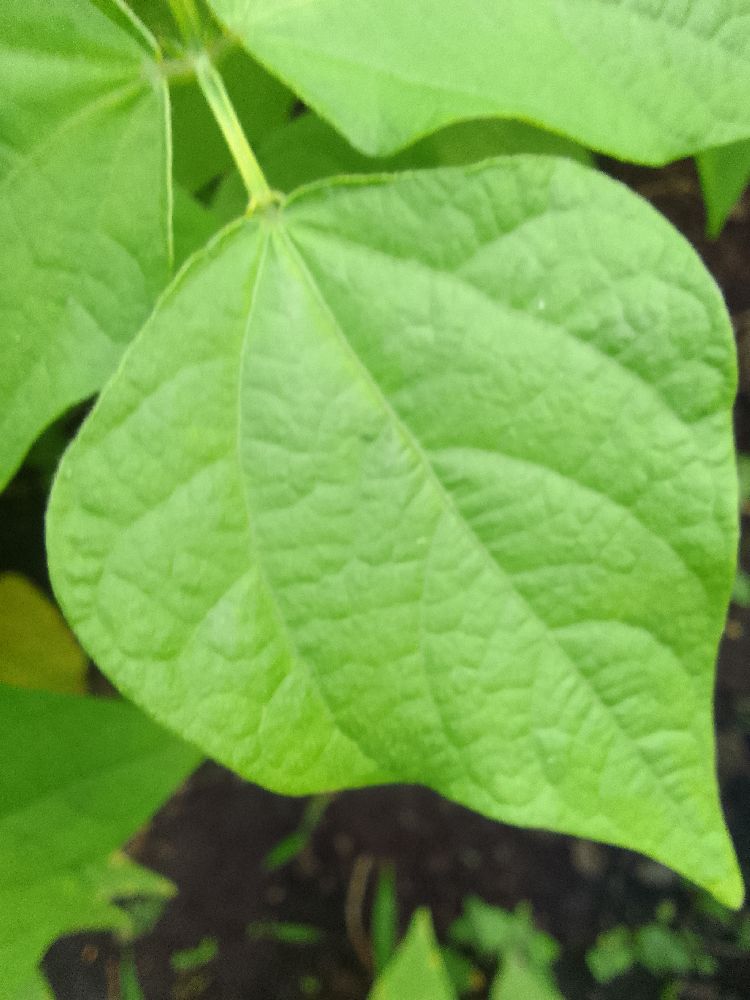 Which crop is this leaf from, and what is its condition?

common bean, healthy
